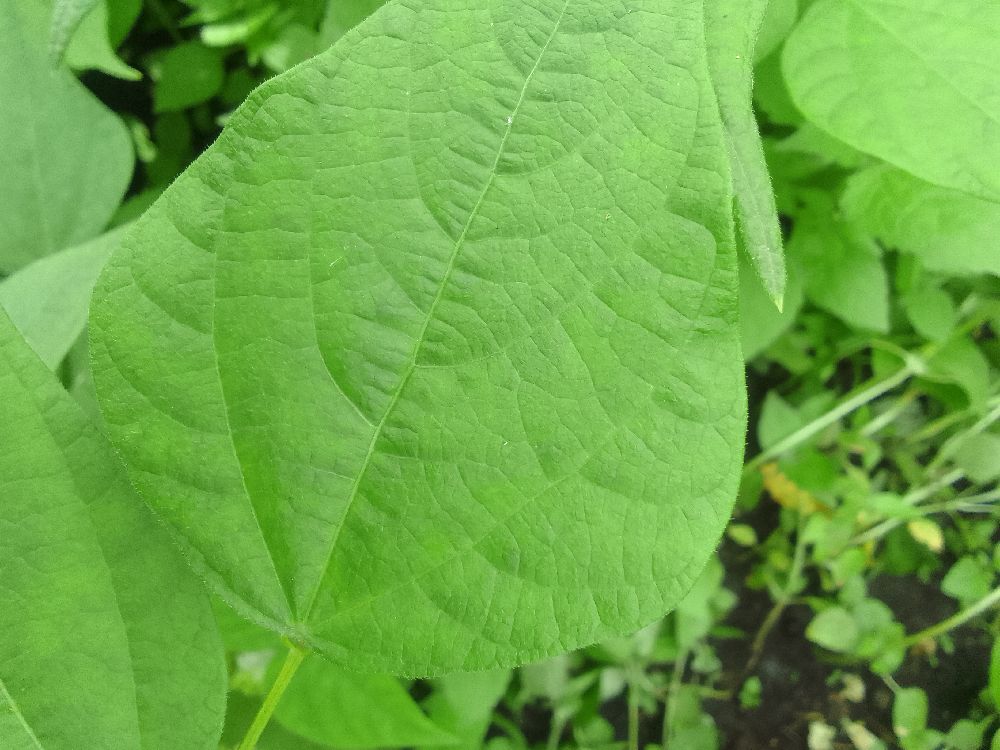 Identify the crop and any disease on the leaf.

common bean, healthy
